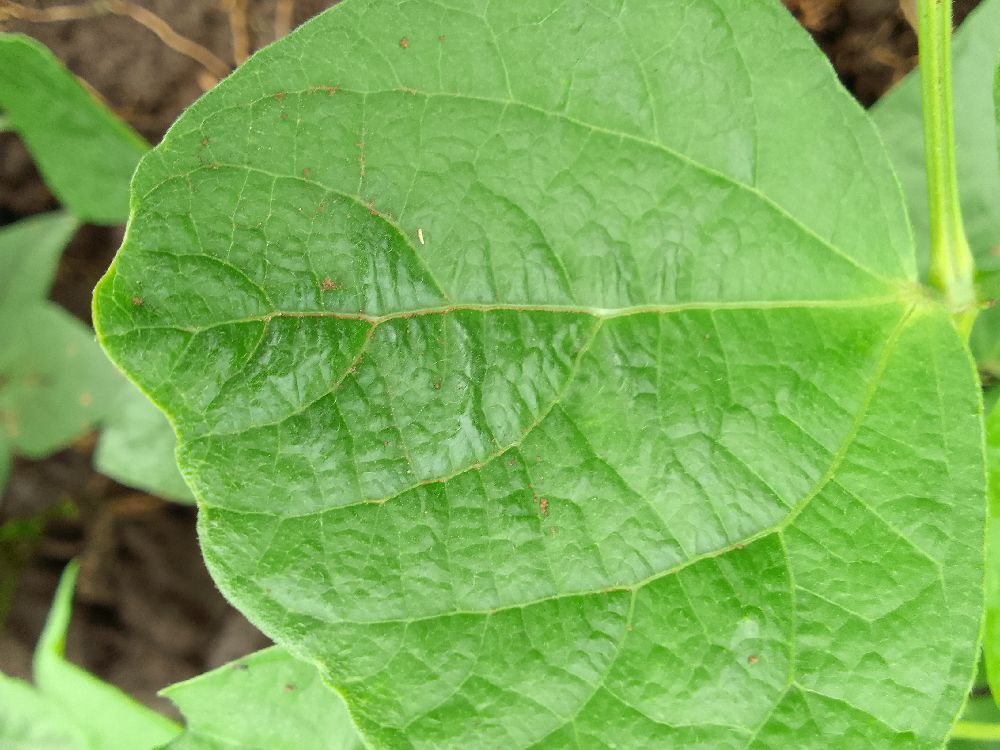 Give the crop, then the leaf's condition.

common bean, healthy
